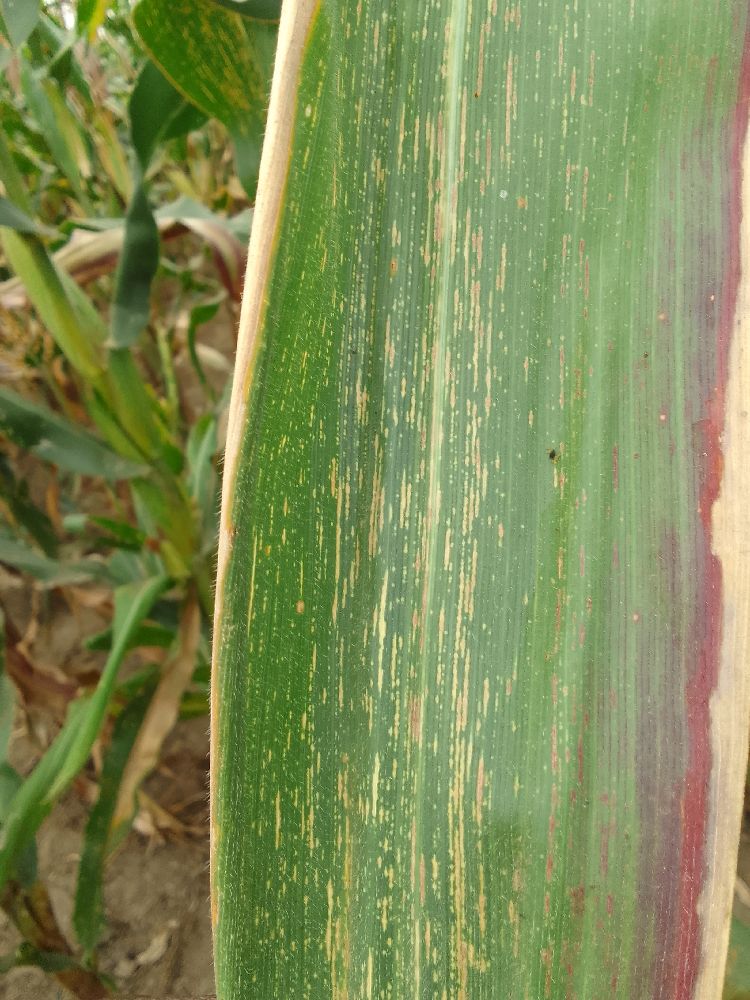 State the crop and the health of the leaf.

maize, maize streak virus
